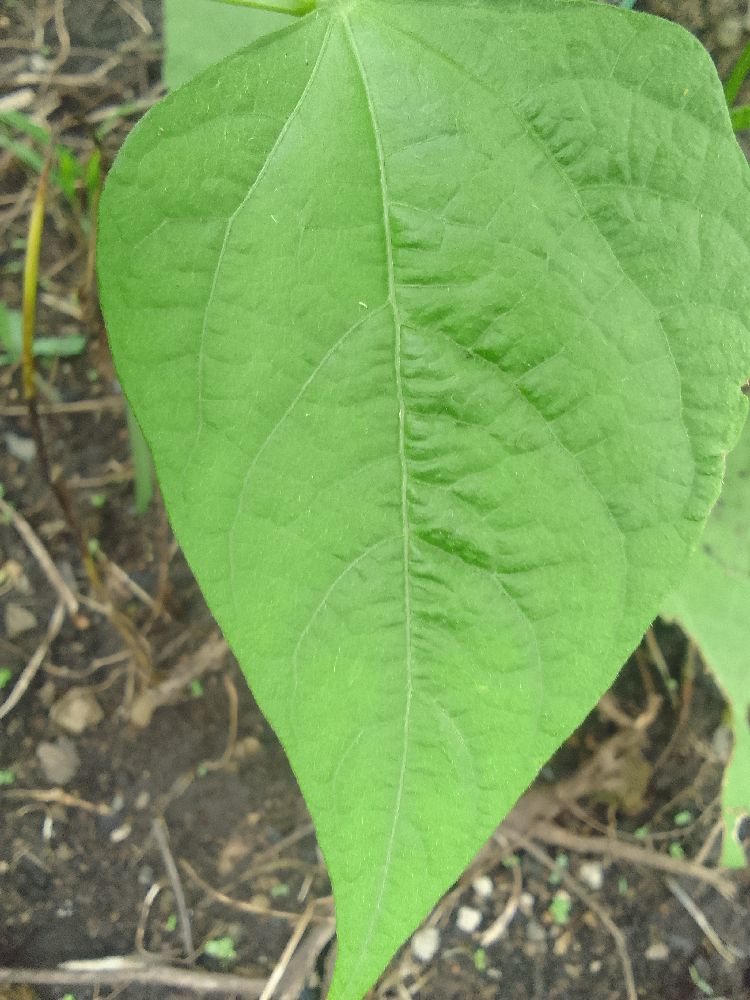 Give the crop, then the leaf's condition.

common bean, healthy
